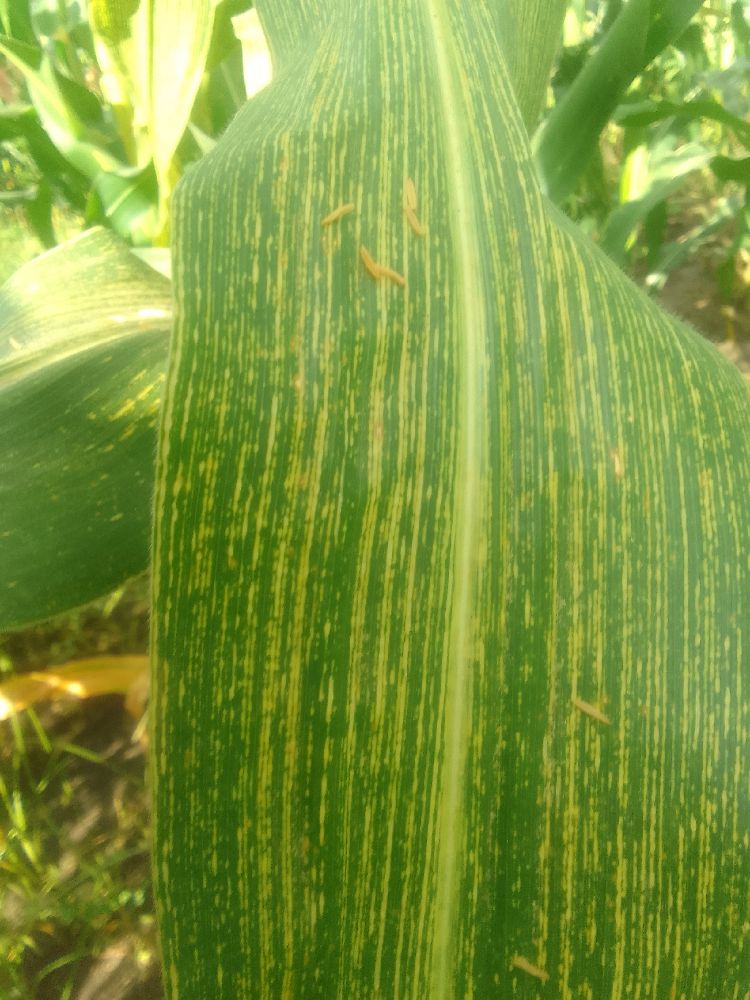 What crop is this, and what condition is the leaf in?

maize, maize streak virus
